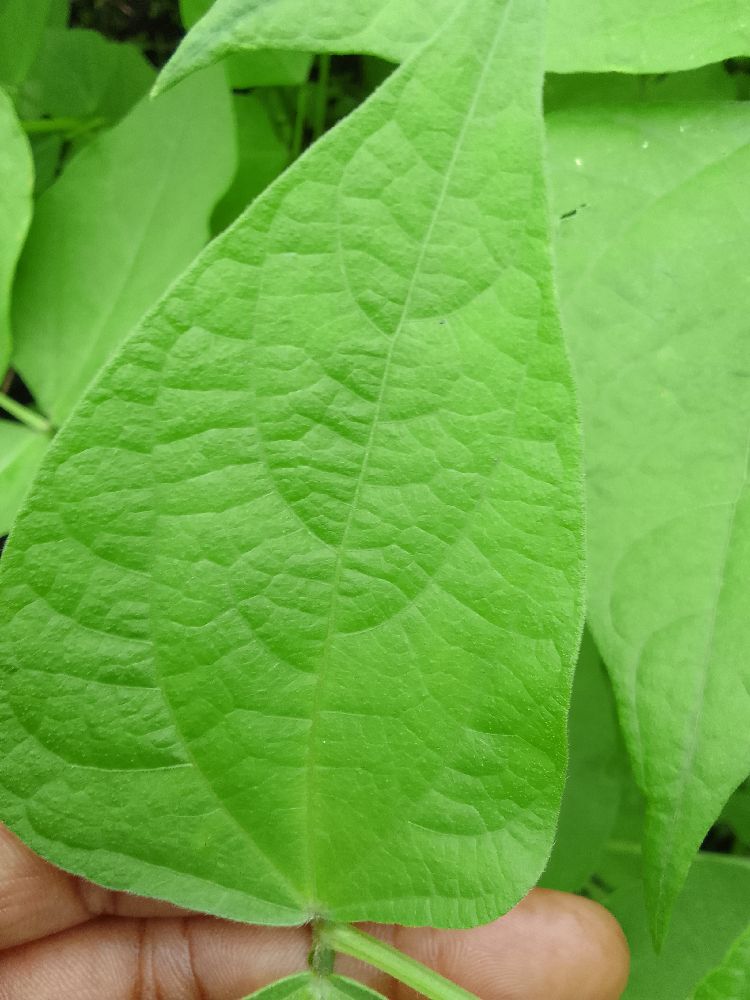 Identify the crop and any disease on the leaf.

common bean, healthy
